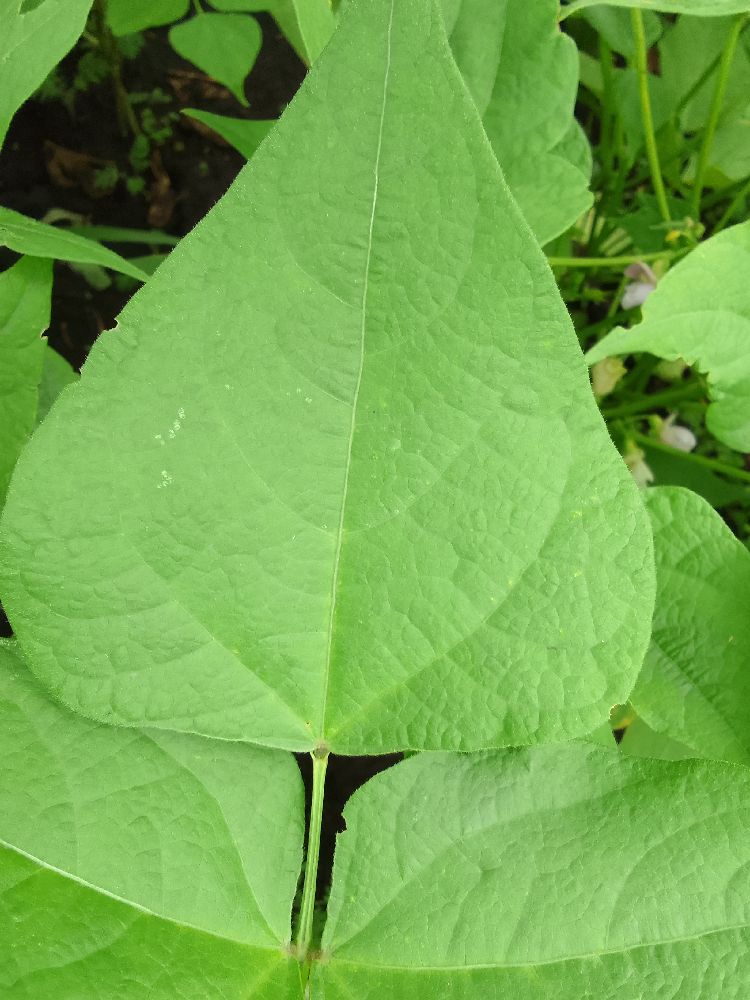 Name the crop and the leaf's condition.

common bean, healthy
